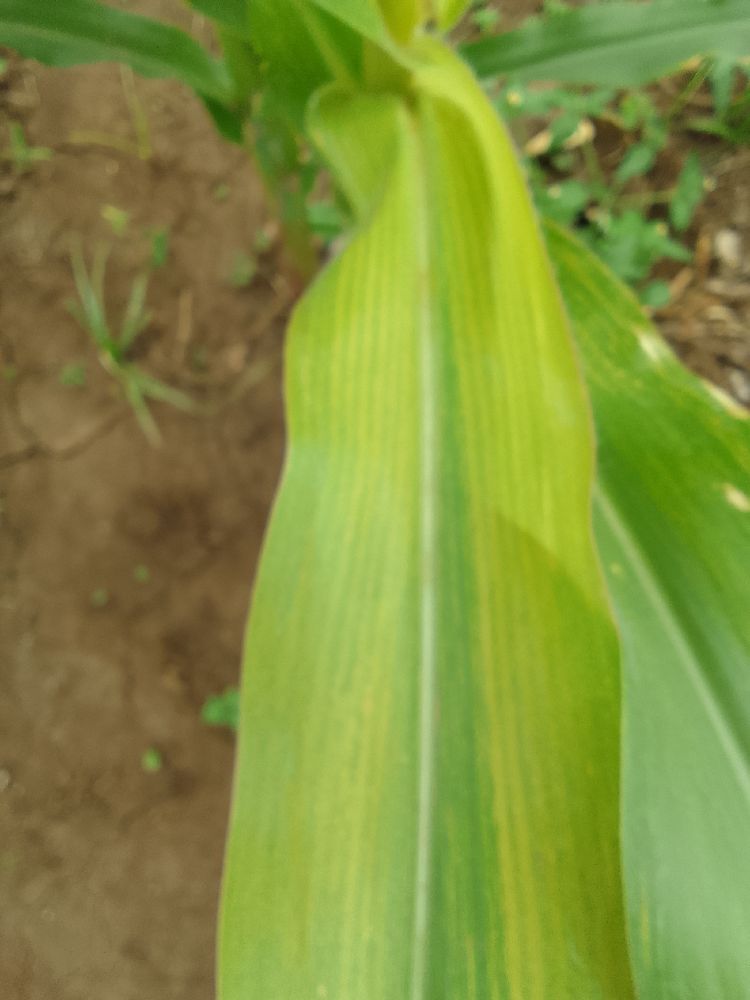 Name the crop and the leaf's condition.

maize, maize lethal necrosis
